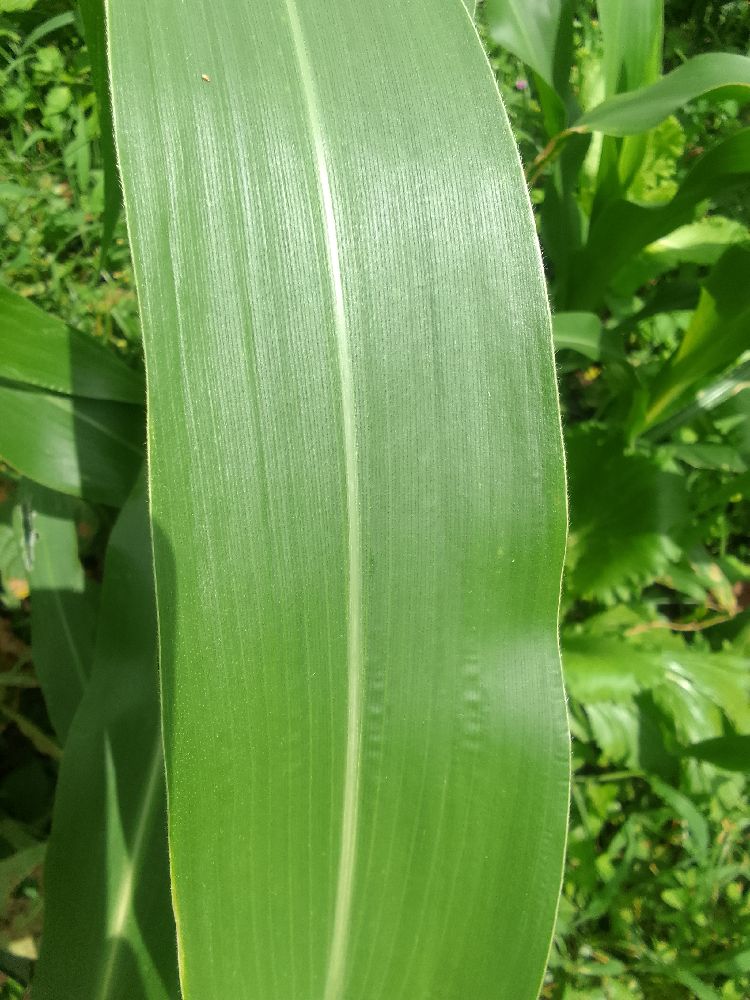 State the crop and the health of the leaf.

maize, healthy
